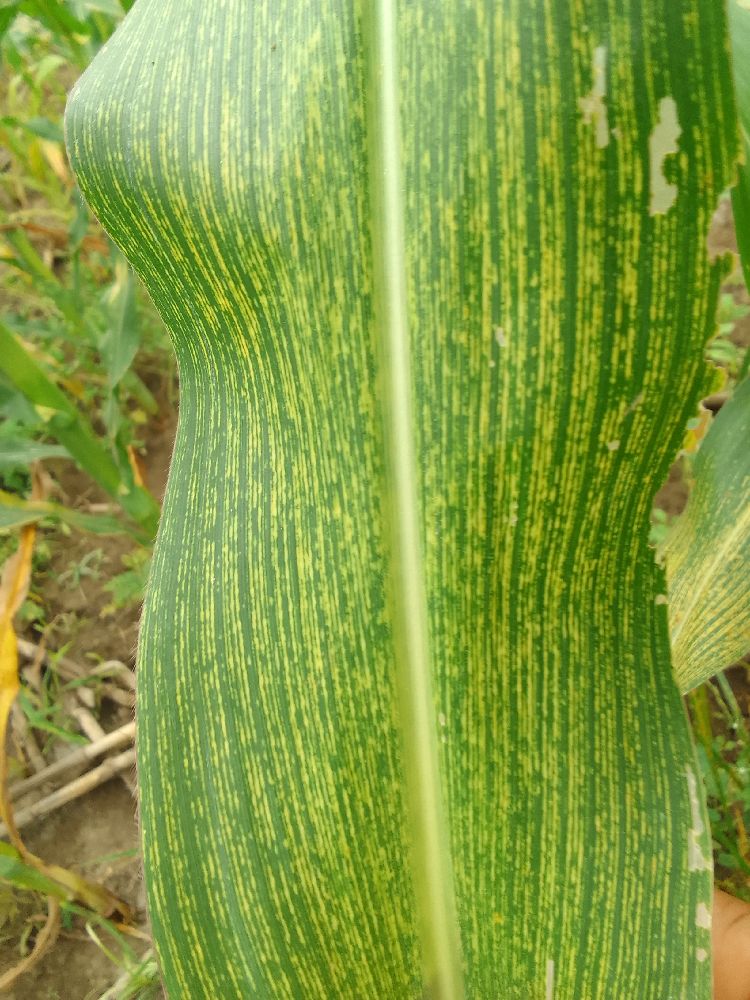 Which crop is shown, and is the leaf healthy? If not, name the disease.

maize, maize streak virus
